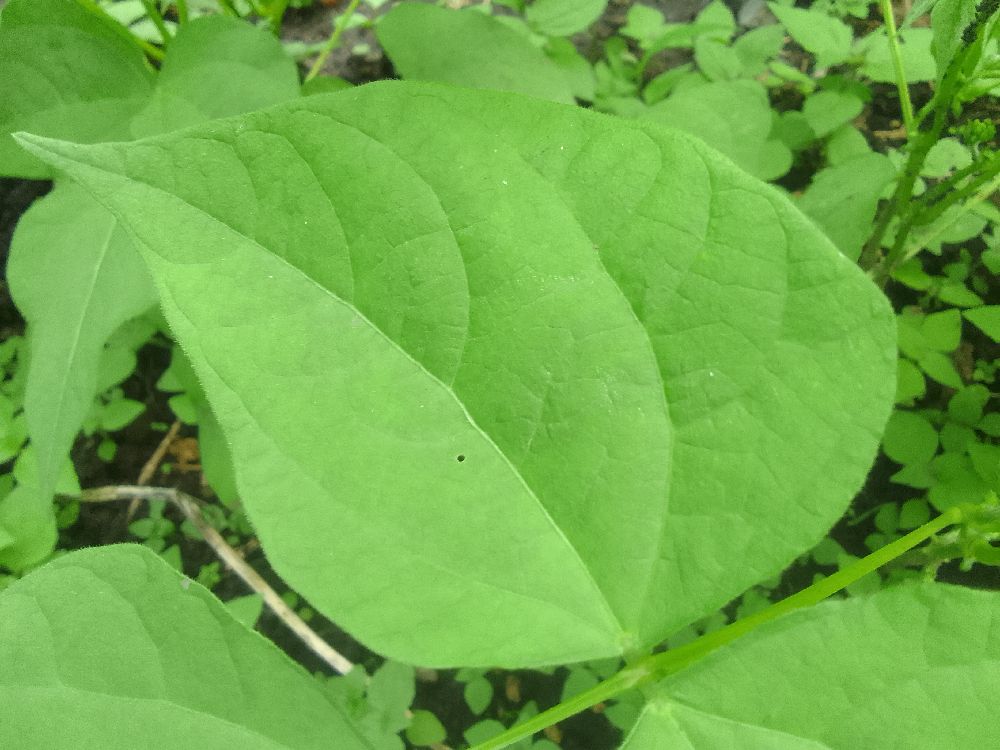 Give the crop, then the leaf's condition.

common bean, healthy
